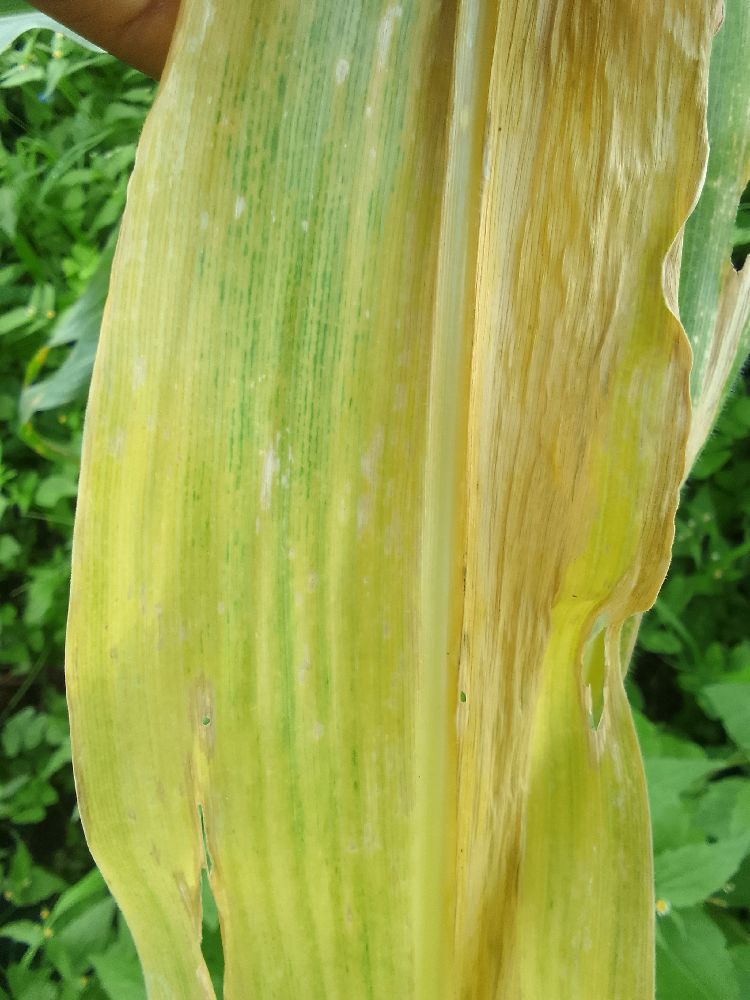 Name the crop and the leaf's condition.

maize, maize lethal necrosis
